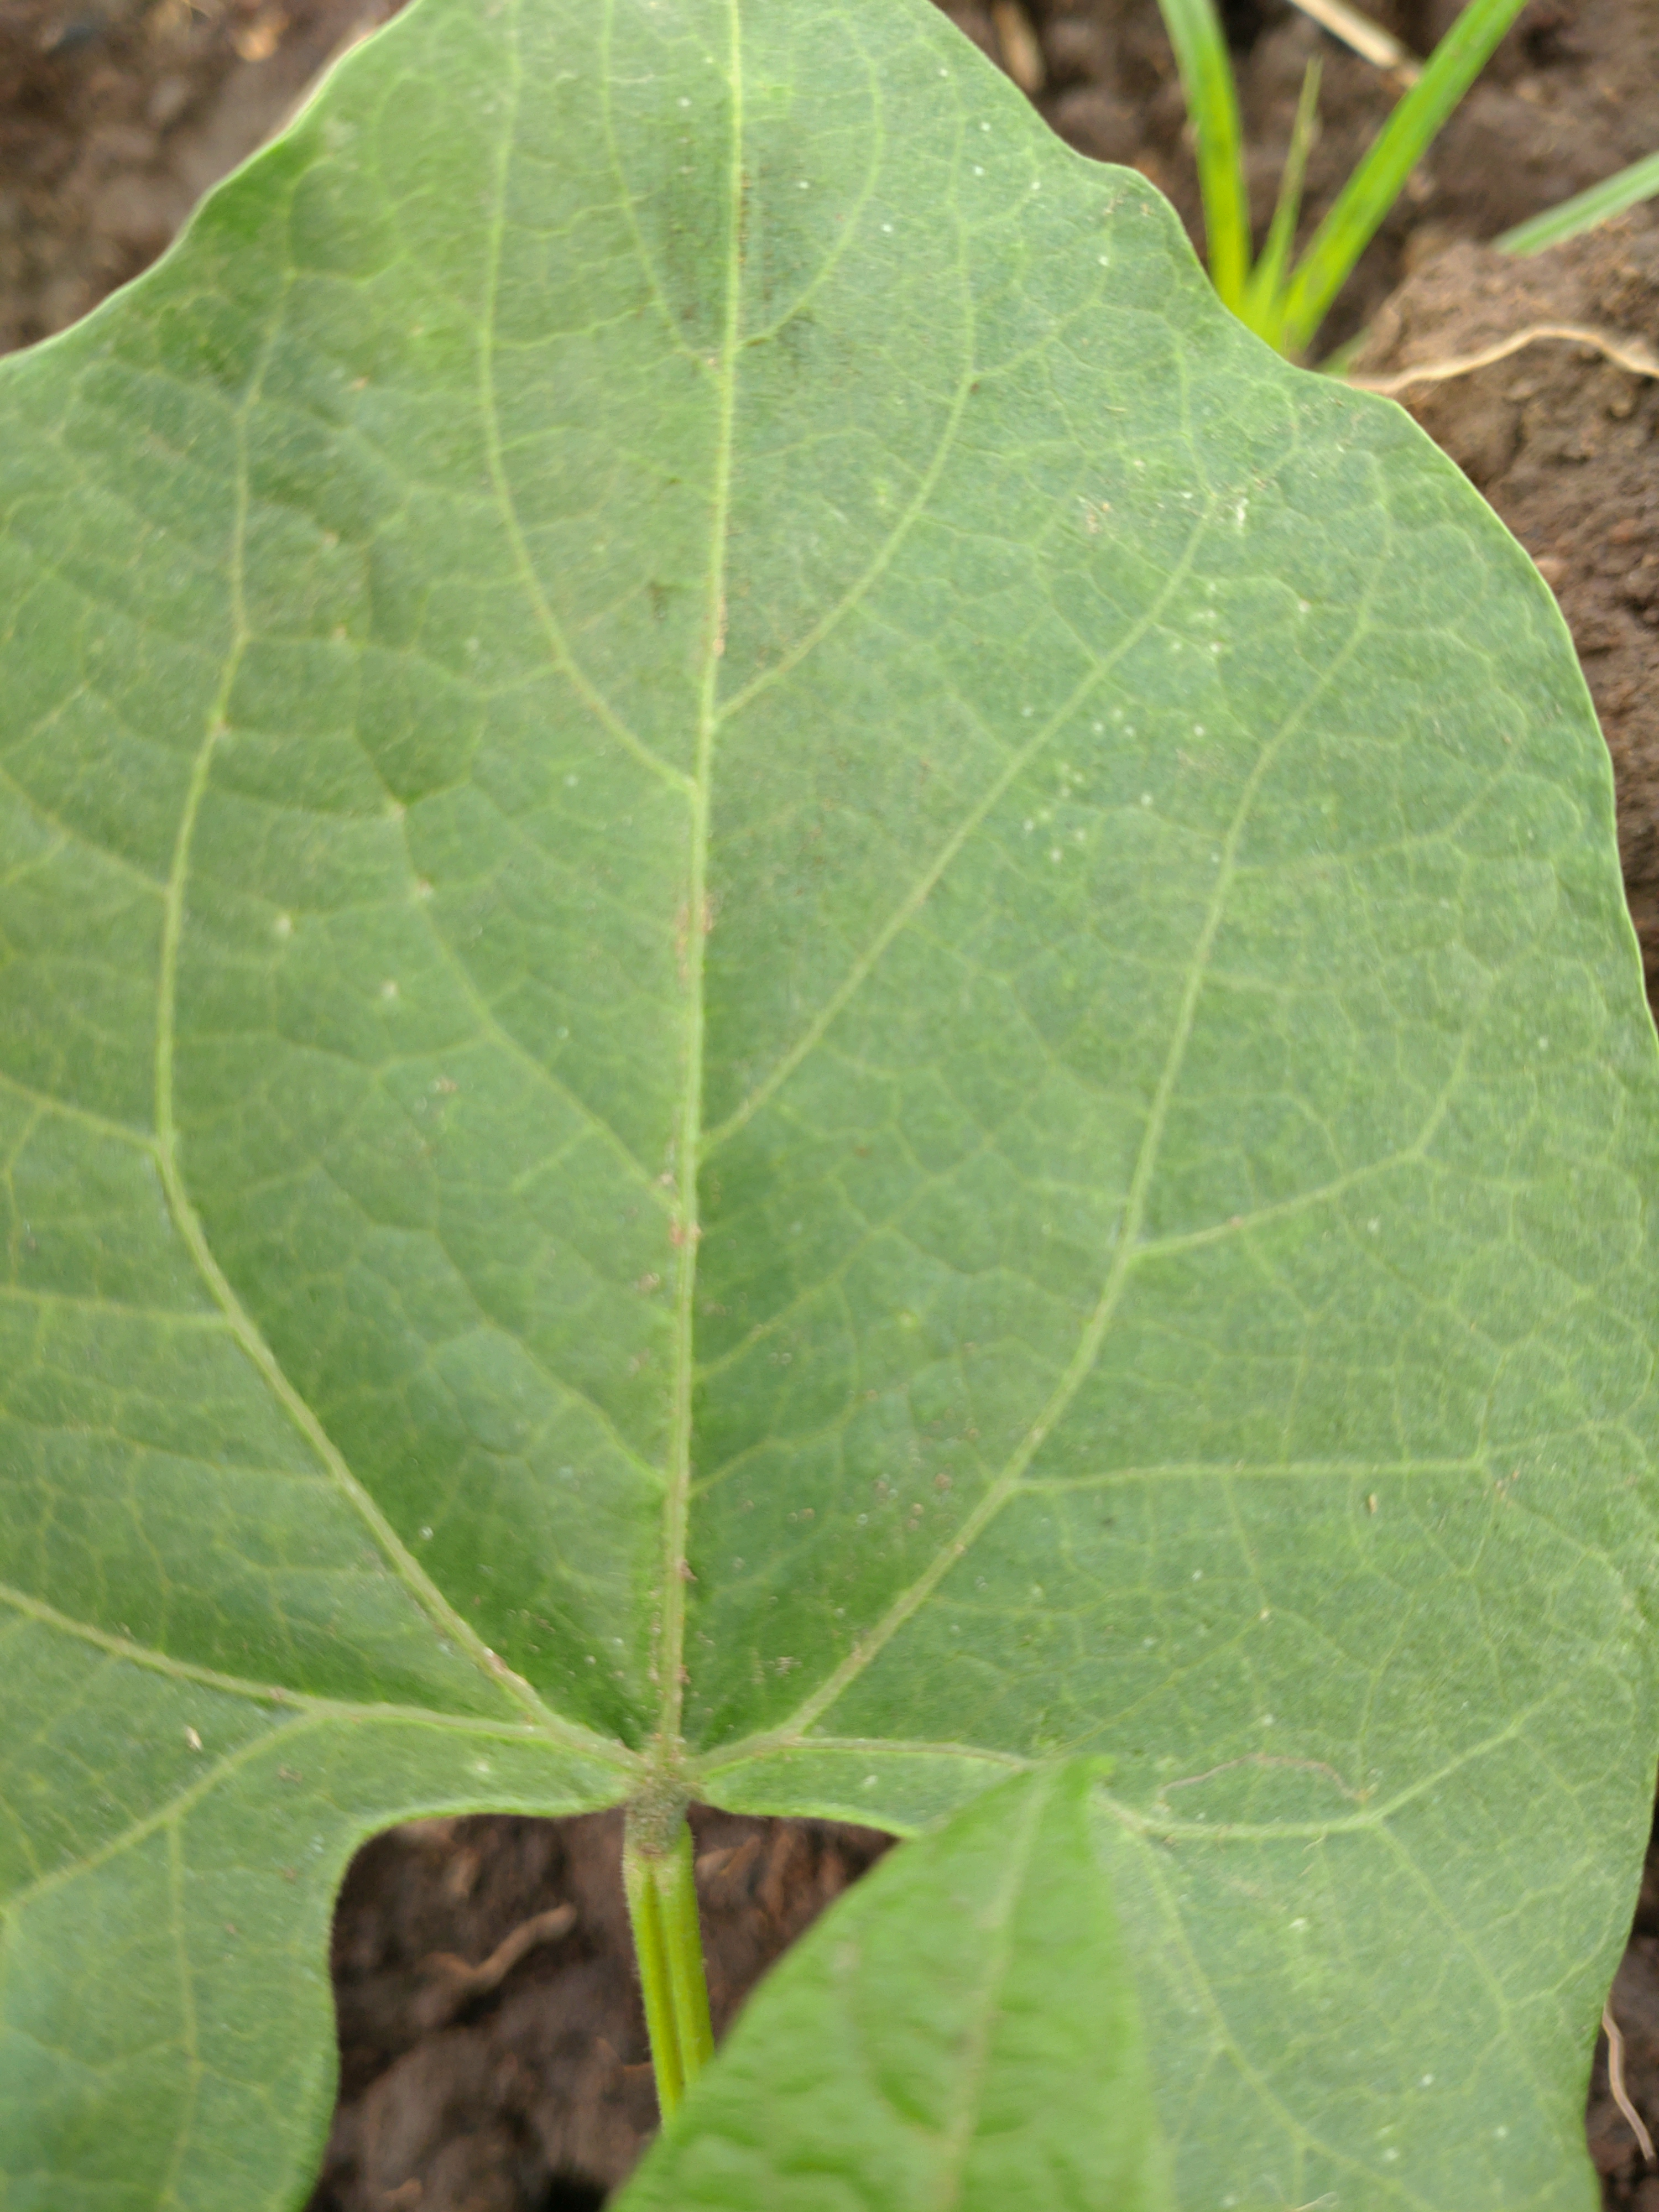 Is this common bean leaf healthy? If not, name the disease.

healthy
